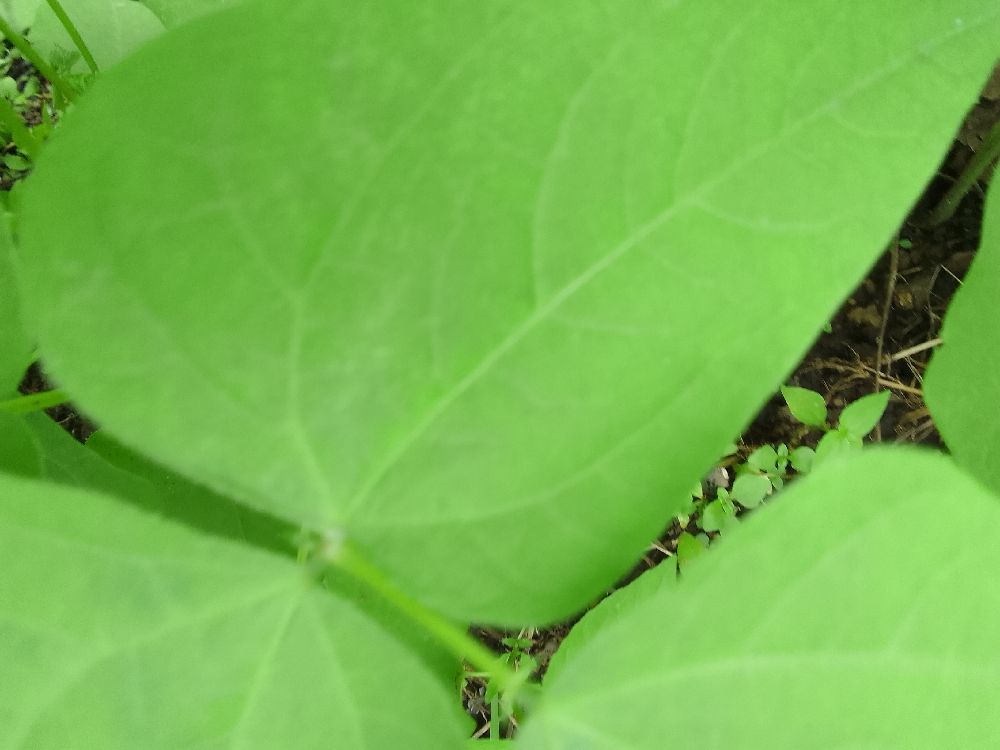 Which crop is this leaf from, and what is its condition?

common bean, healthy
